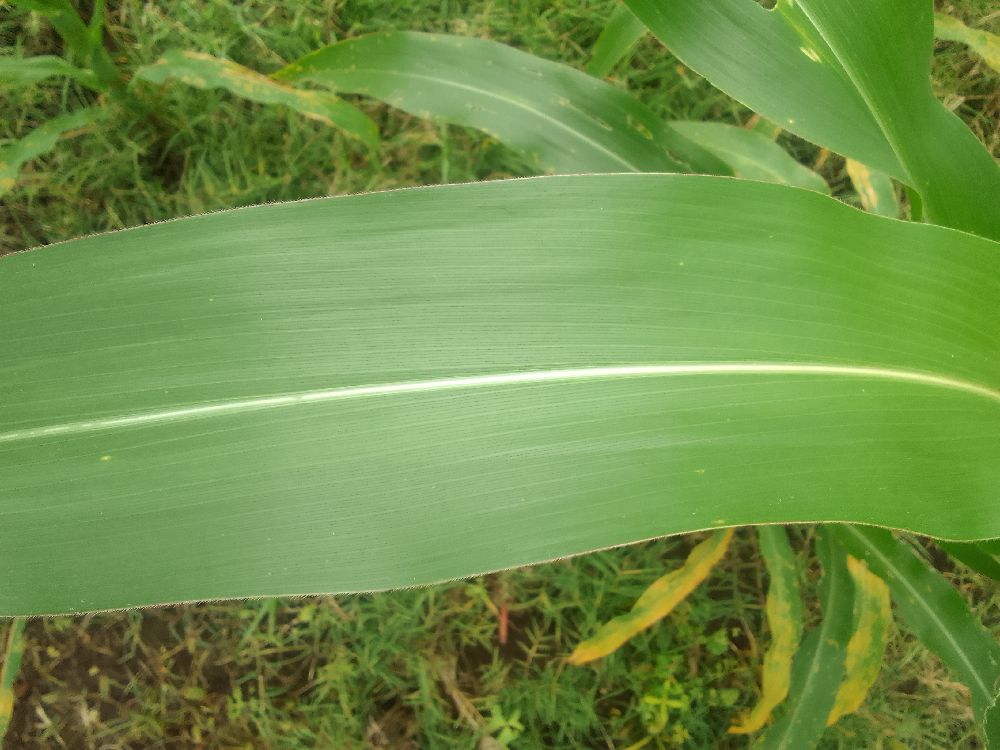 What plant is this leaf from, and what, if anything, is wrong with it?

maize, healthy
